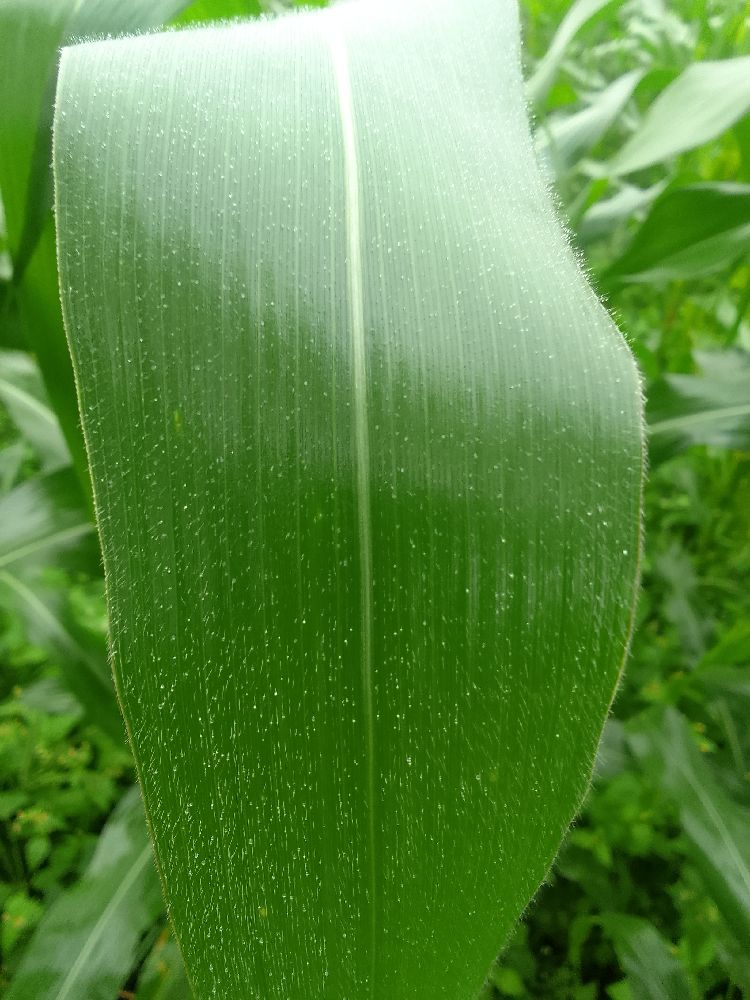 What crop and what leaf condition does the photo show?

maize, healthy
